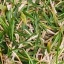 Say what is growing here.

grass
